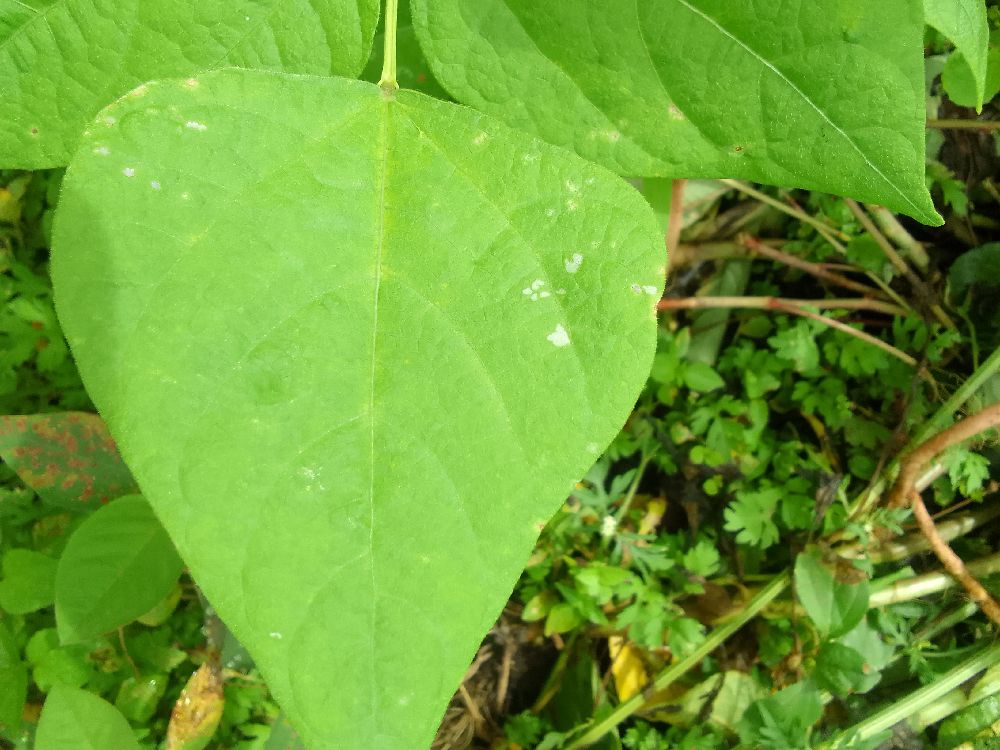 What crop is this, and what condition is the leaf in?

common bean, healthy
